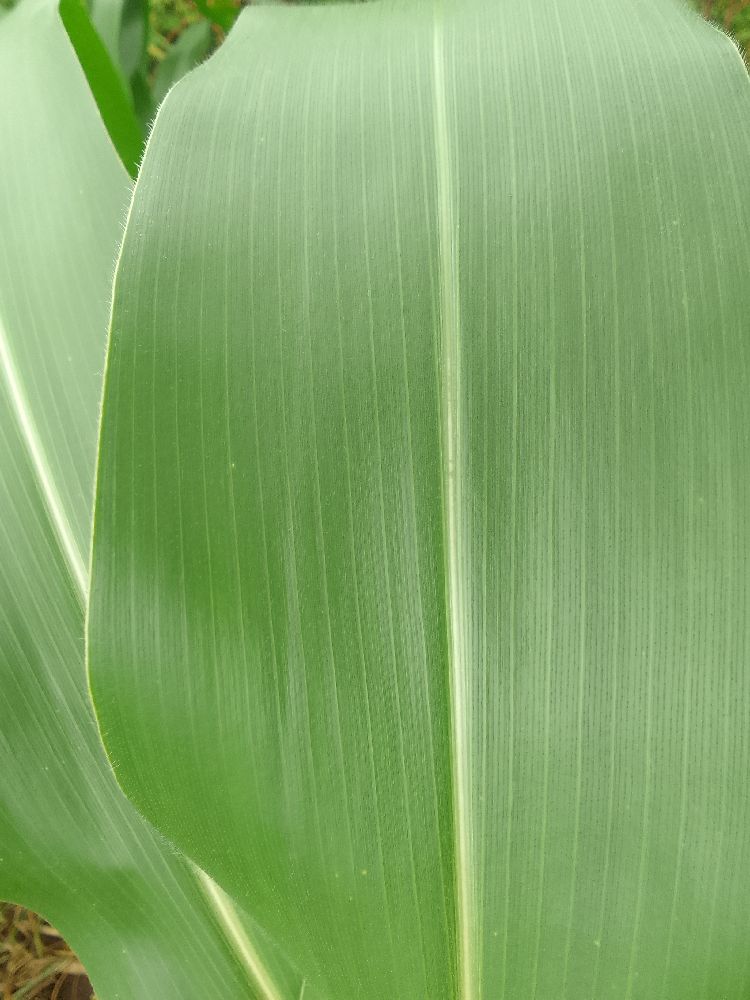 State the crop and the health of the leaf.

maize, healthy
